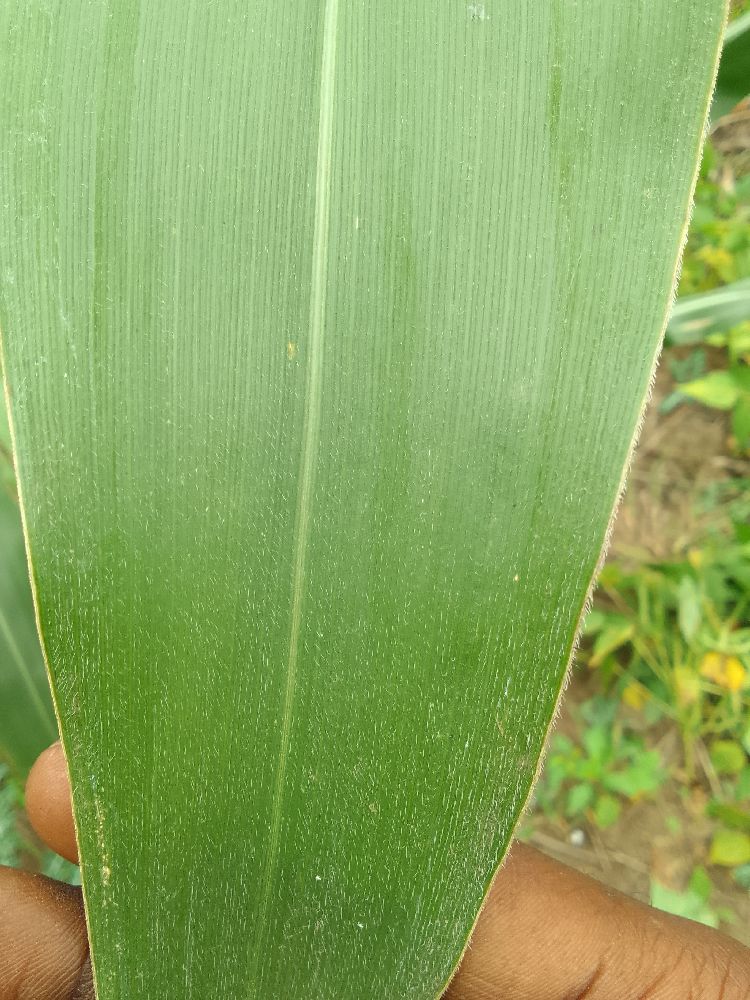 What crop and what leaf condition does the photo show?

maize, healthy
